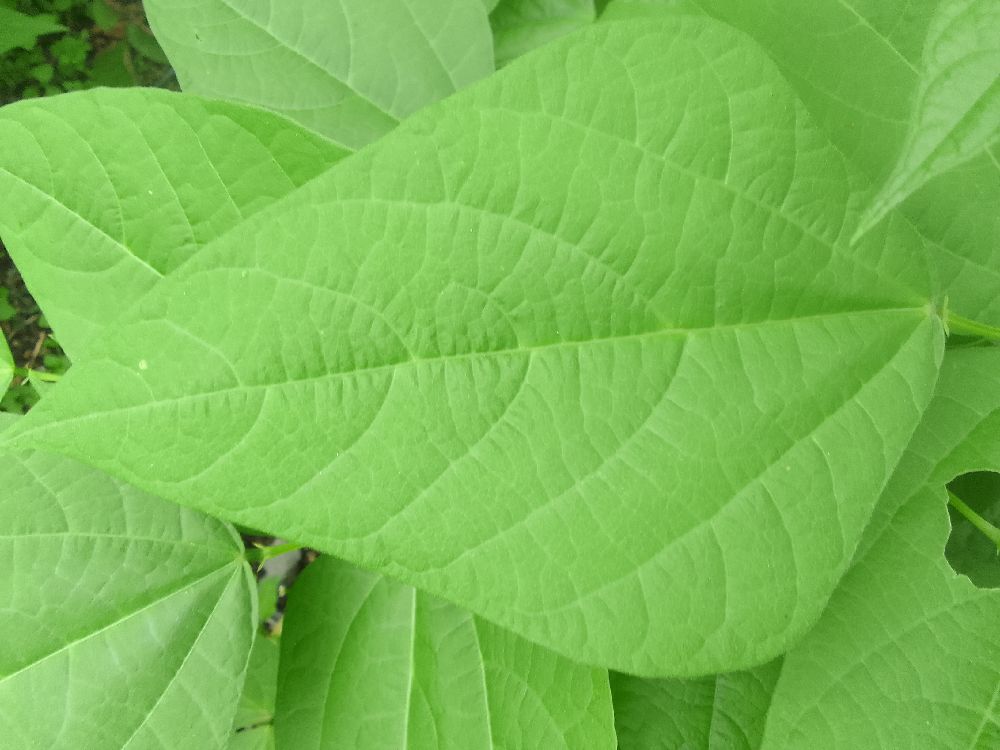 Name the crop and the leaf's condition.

common bean, healthy
